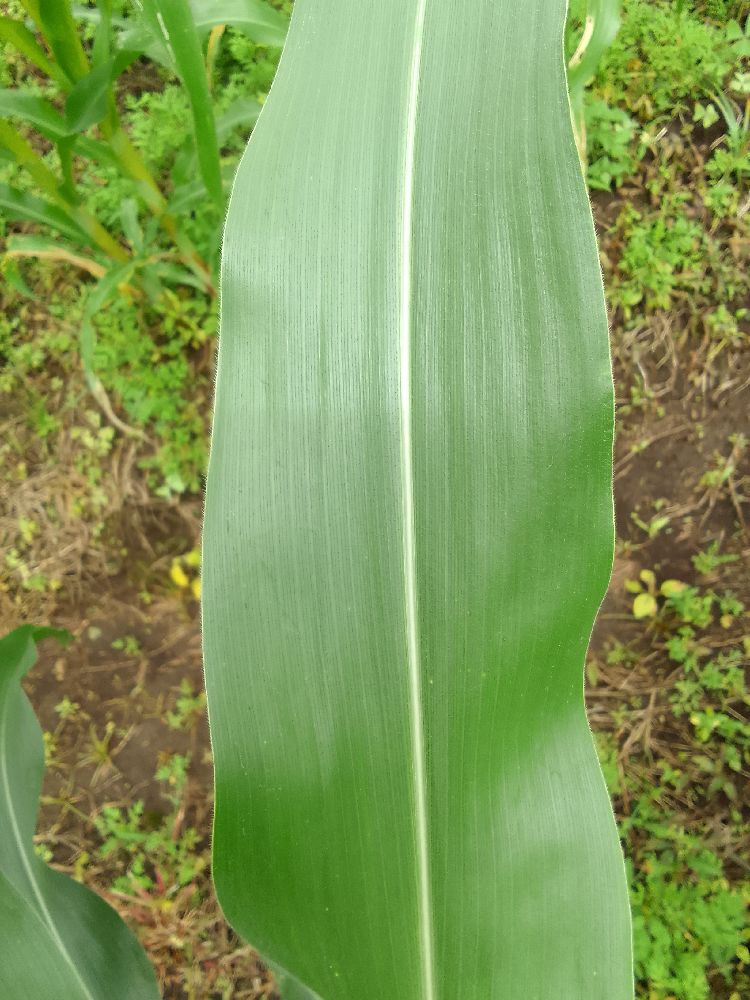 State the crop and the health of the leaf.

maize, healthy
